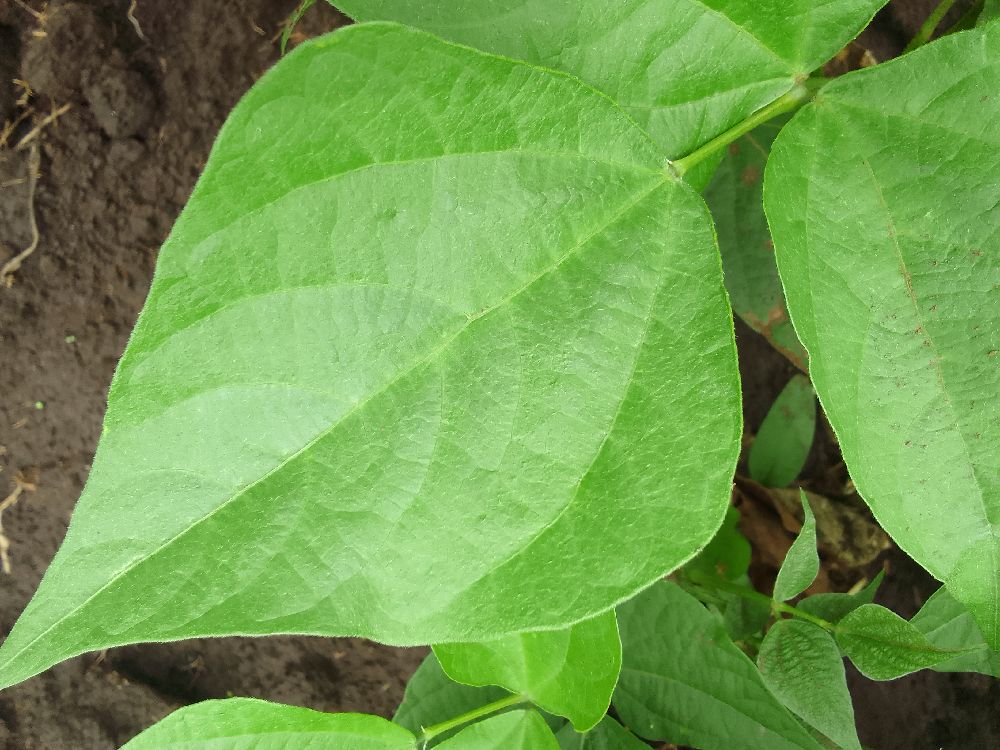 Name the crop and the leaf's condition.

common bean, healthy
